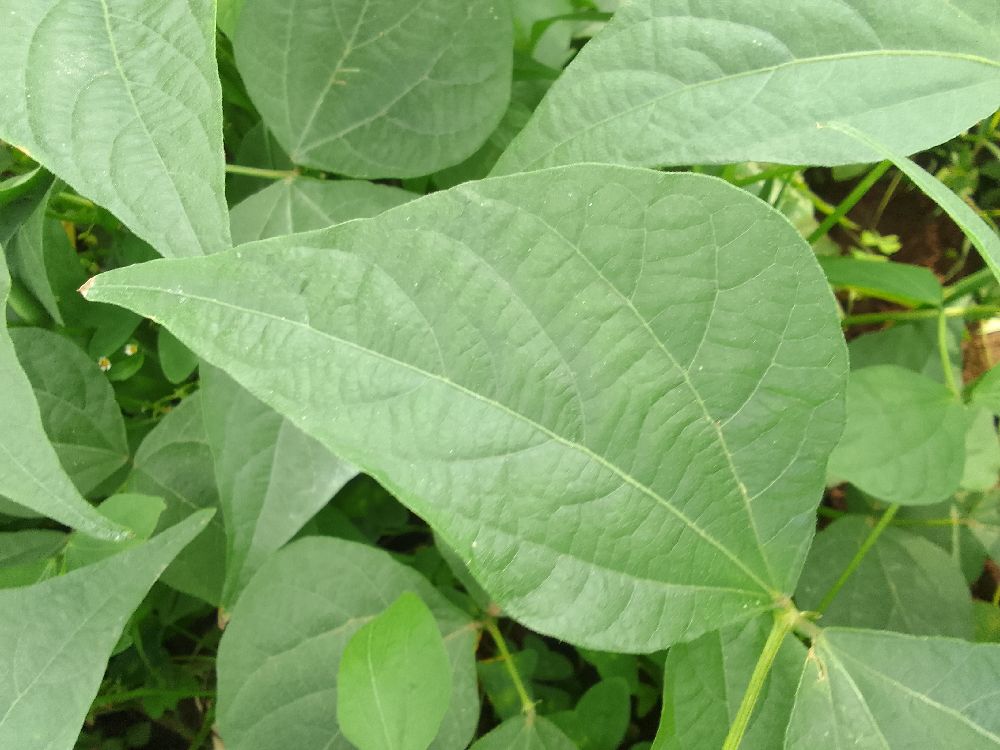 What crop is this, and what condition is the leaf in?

common bean, healthy
